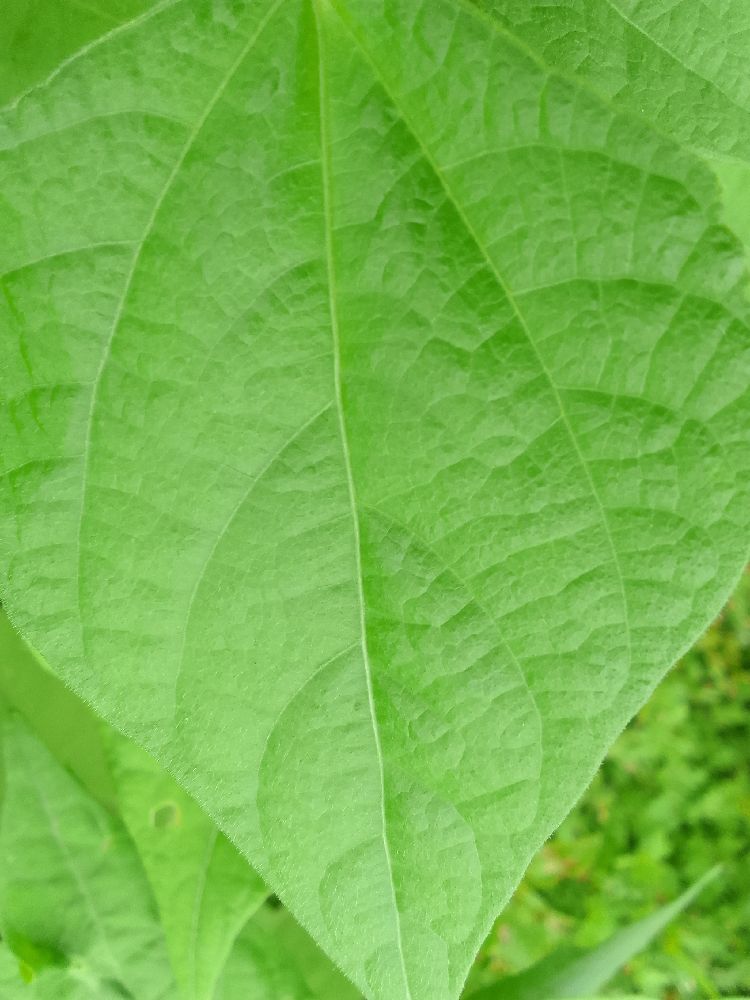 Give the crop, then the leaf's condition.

common bean, healthy
